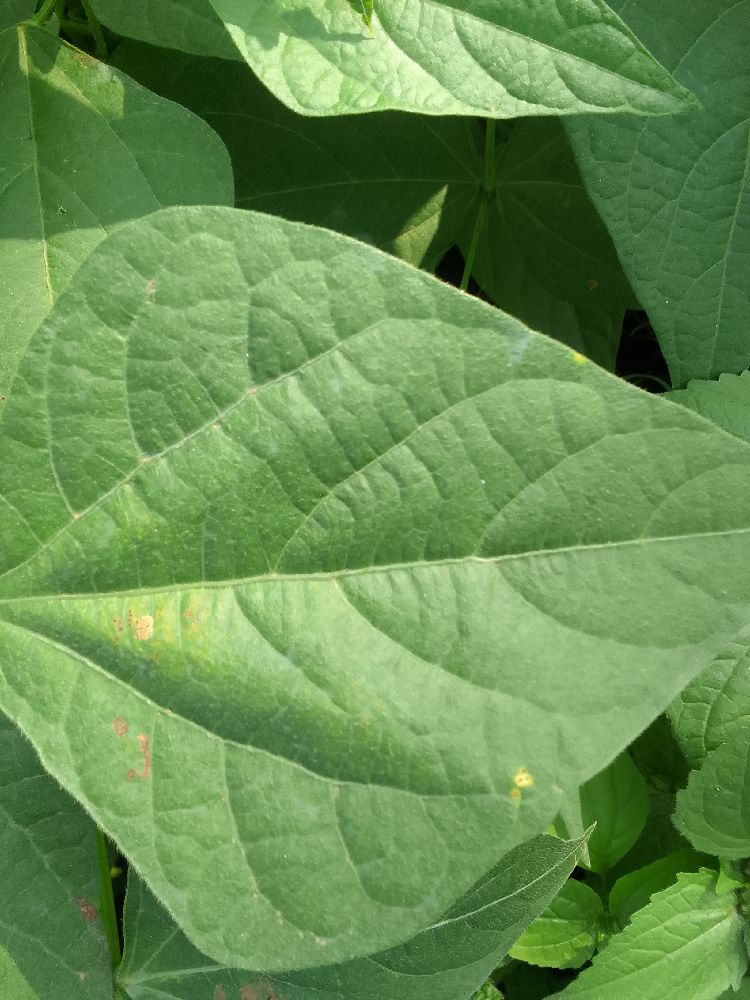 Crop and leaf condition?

common bean, healthy
